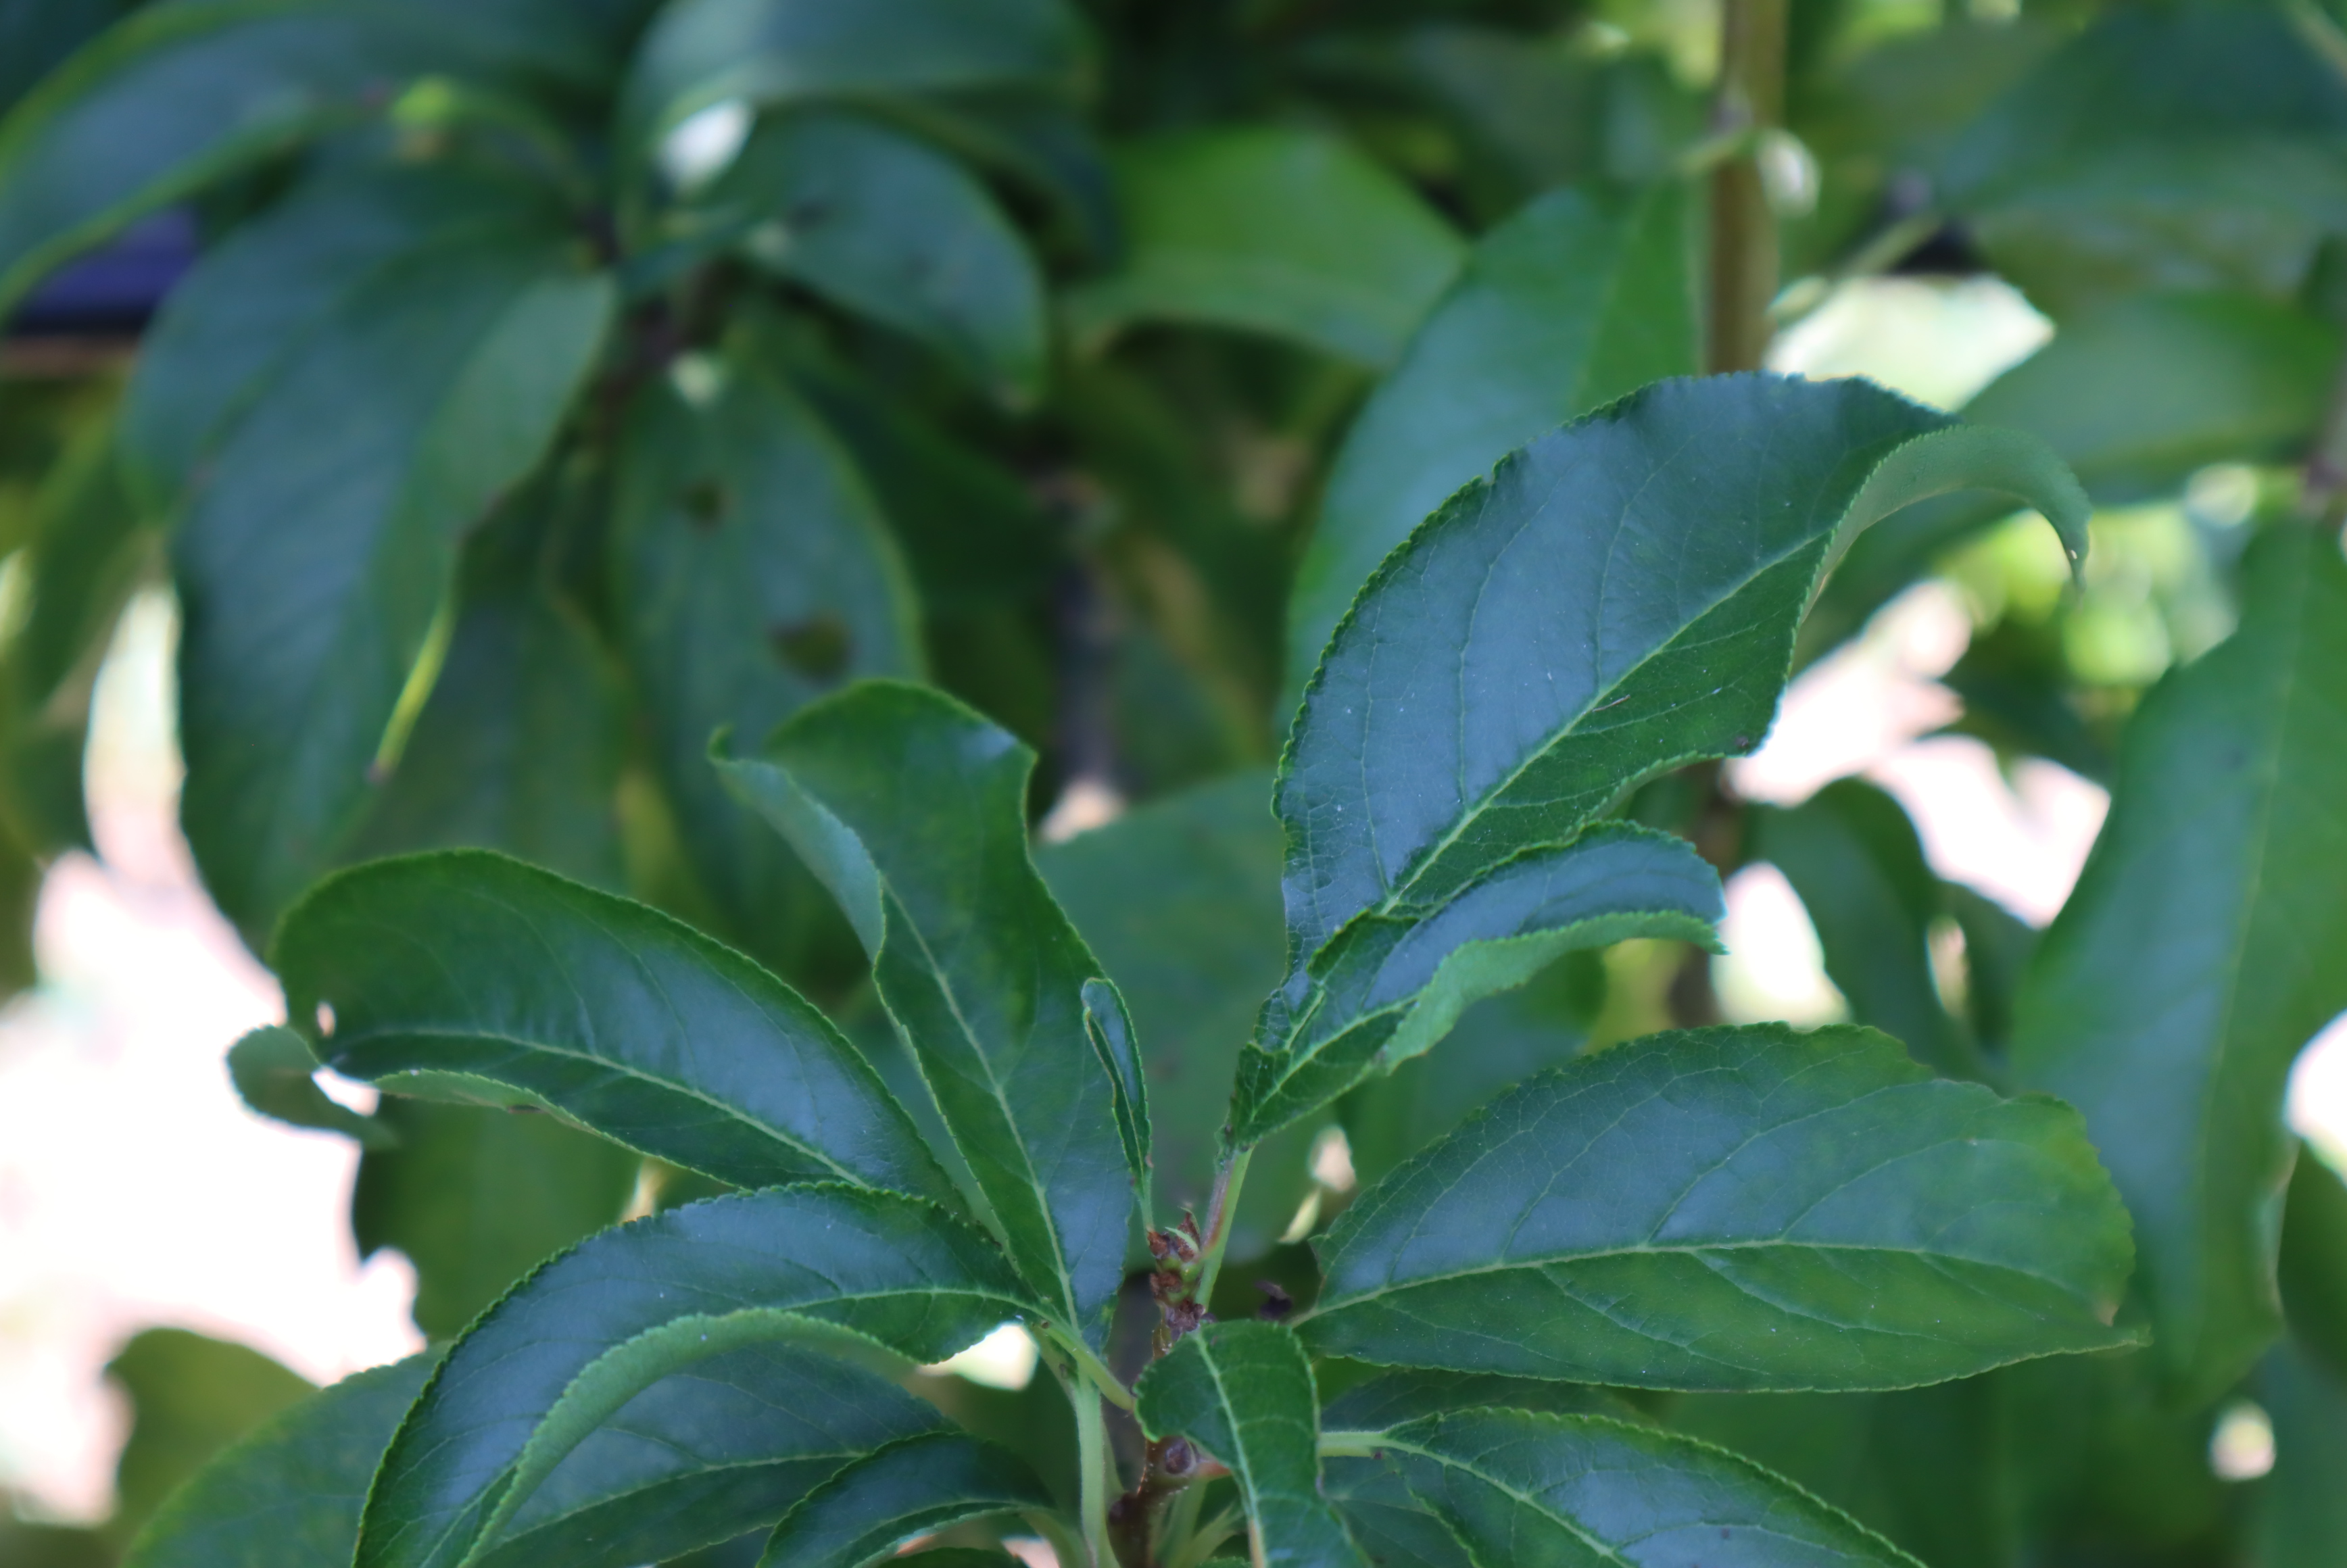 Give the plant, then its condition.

plum, iron deficiency
